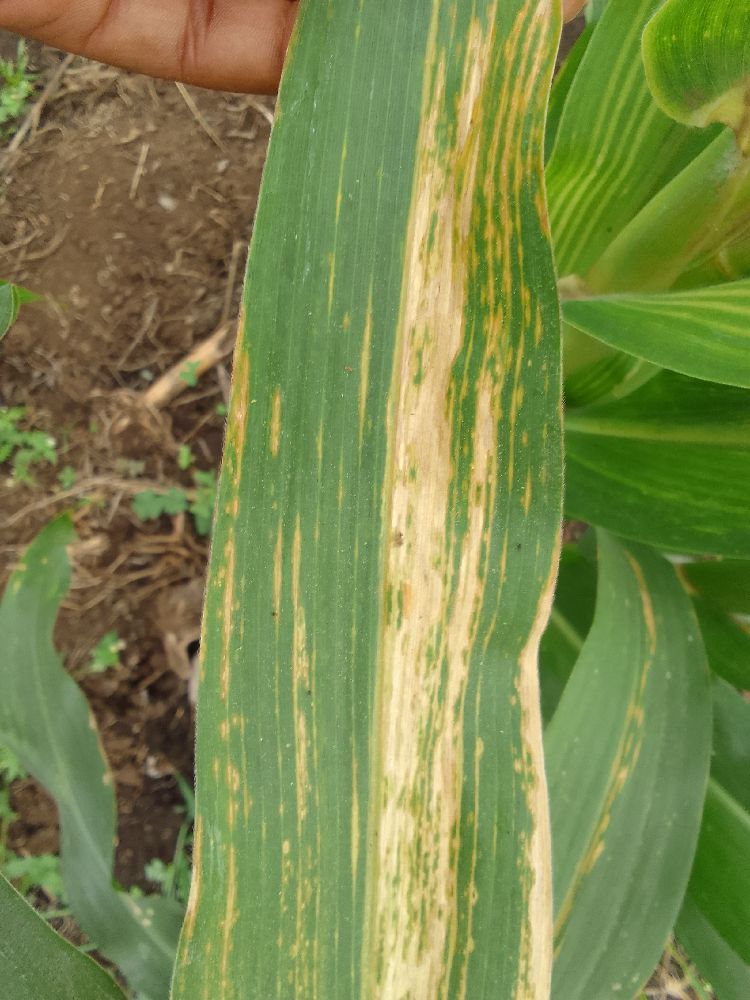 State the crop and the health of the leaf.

maize, maize lethal necrosis
